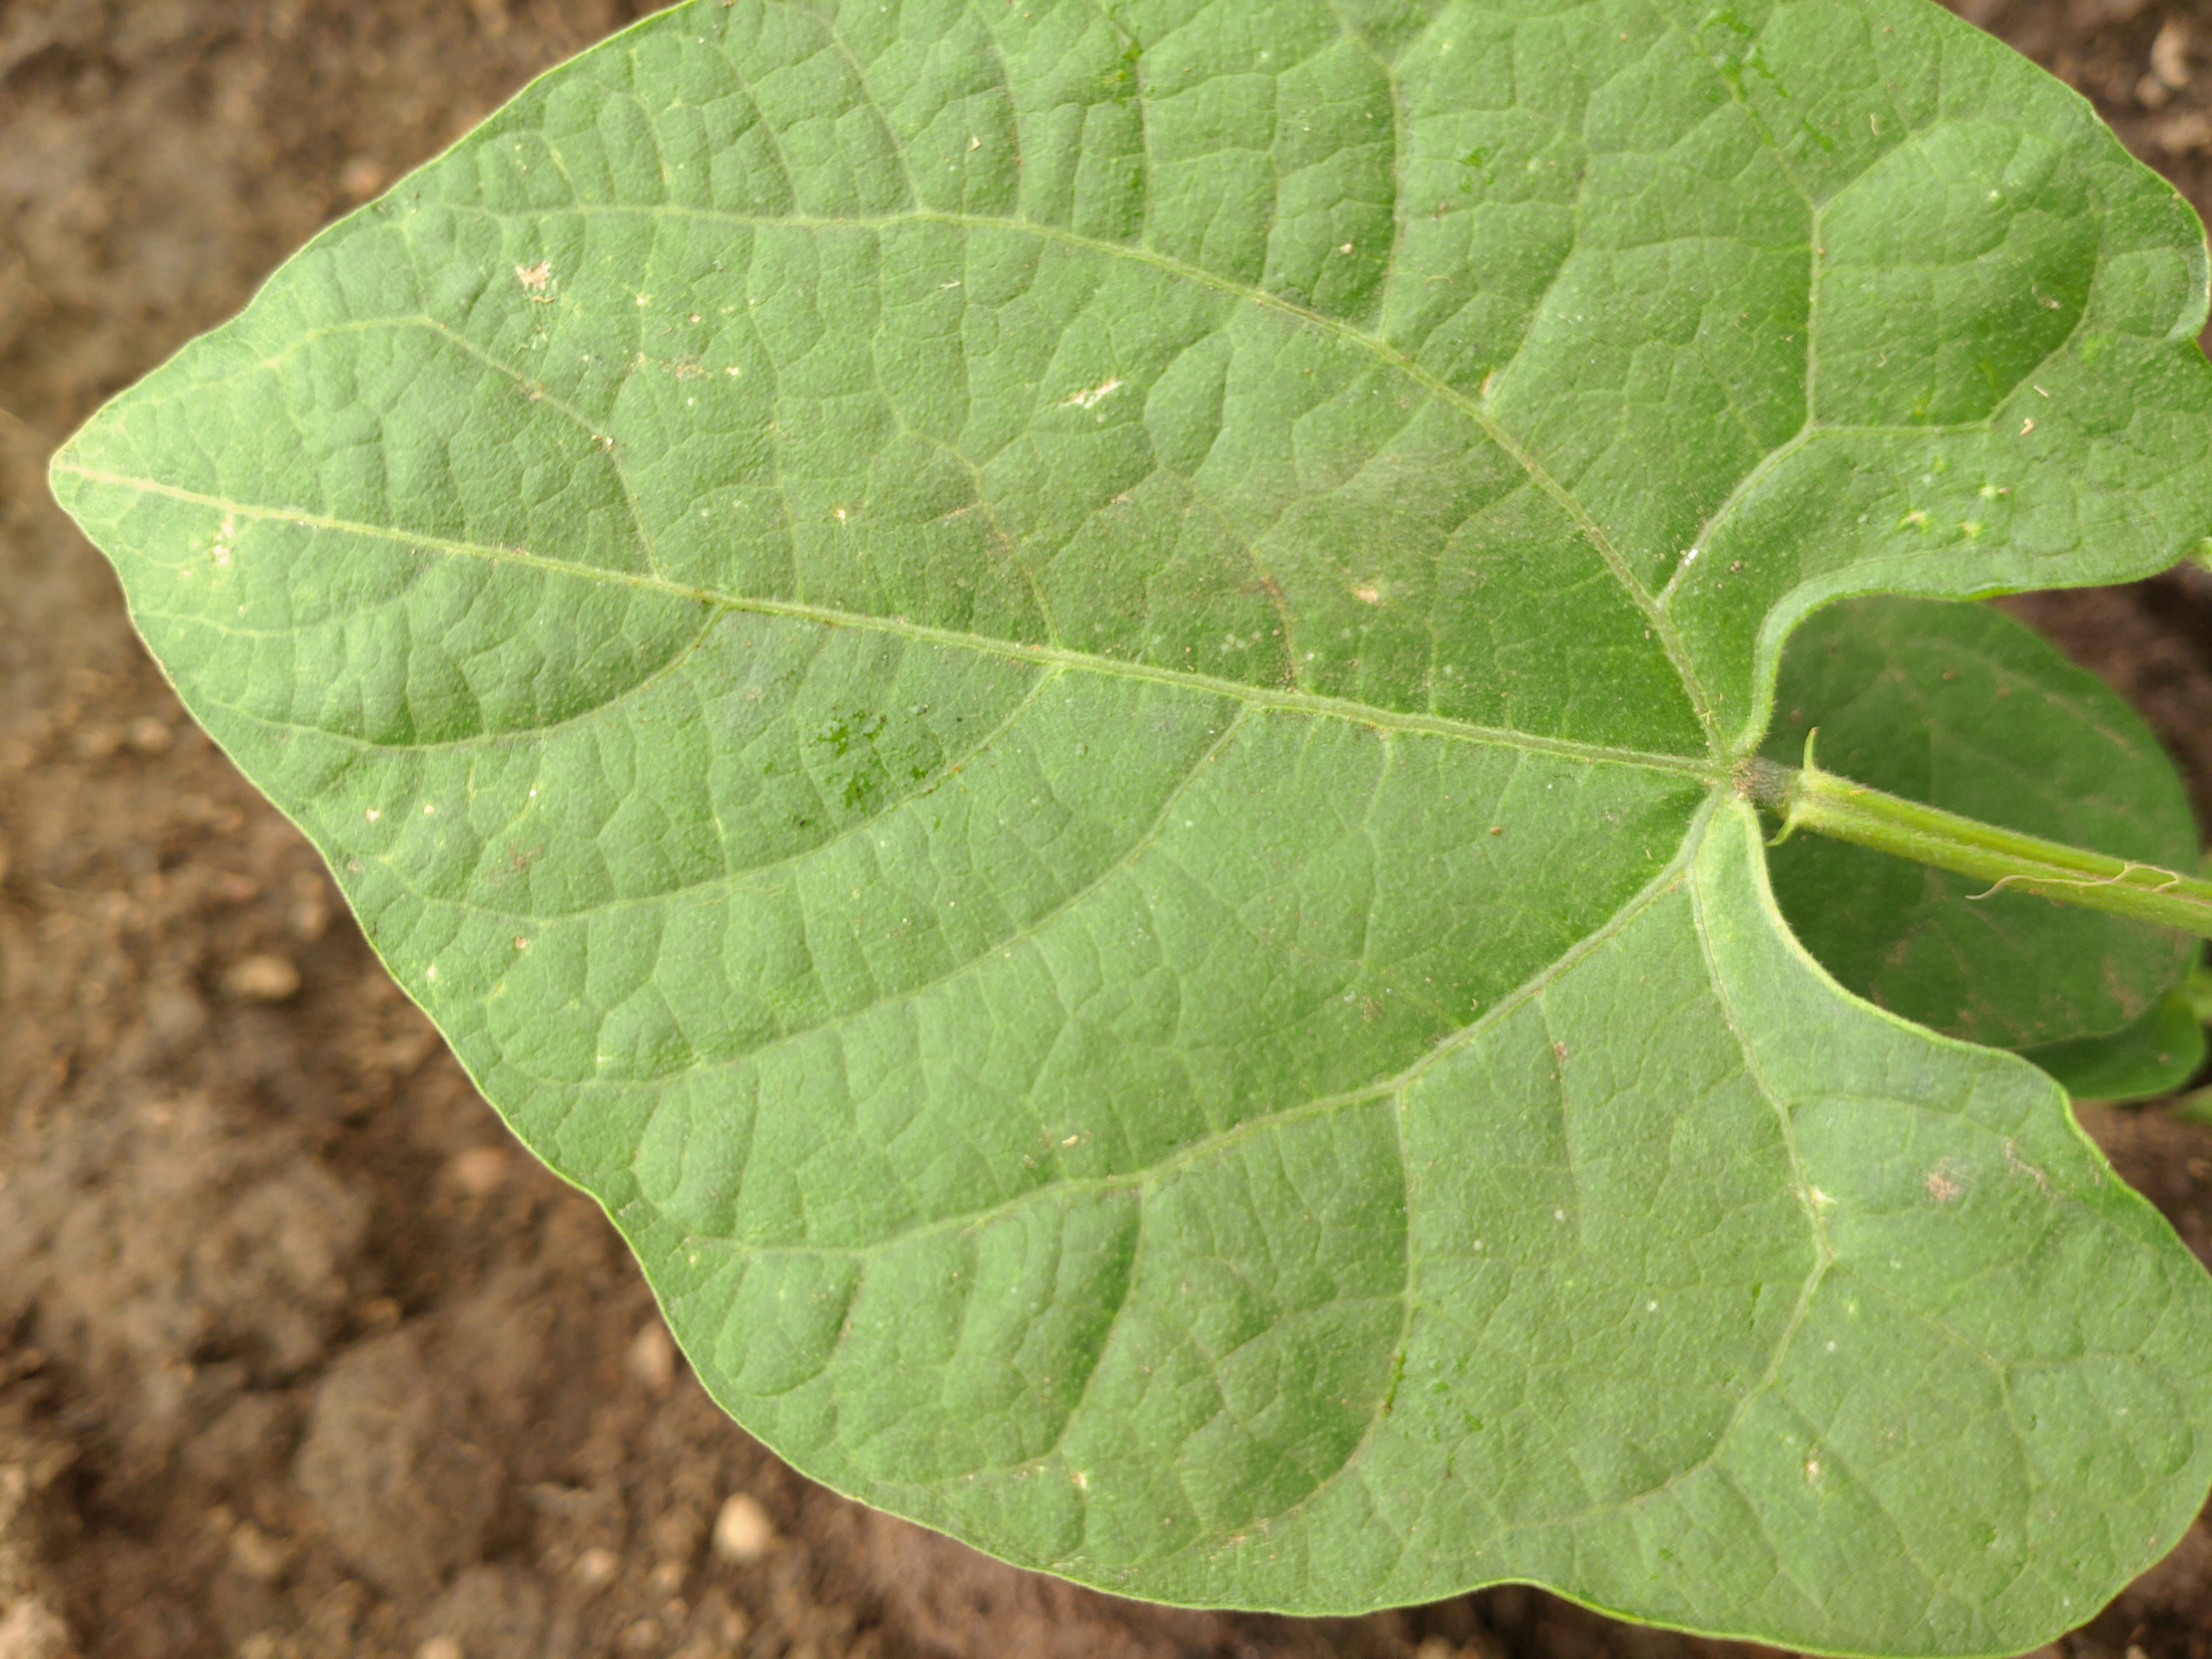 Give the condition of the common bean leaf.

healthy
